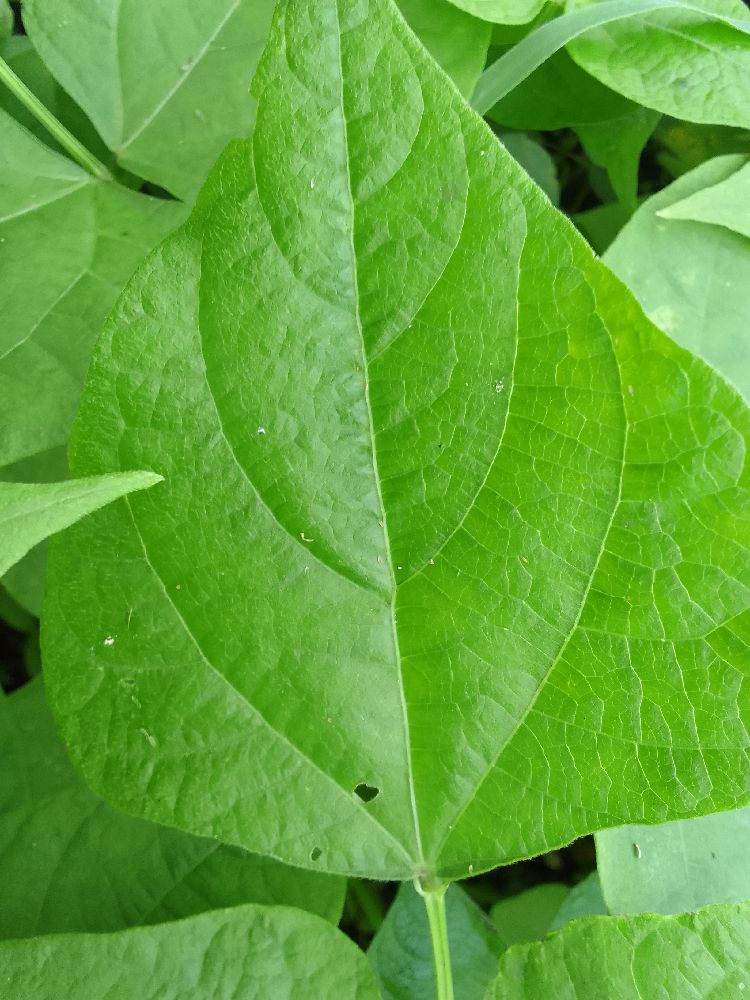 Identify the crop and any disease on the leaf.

common bean, healthy
